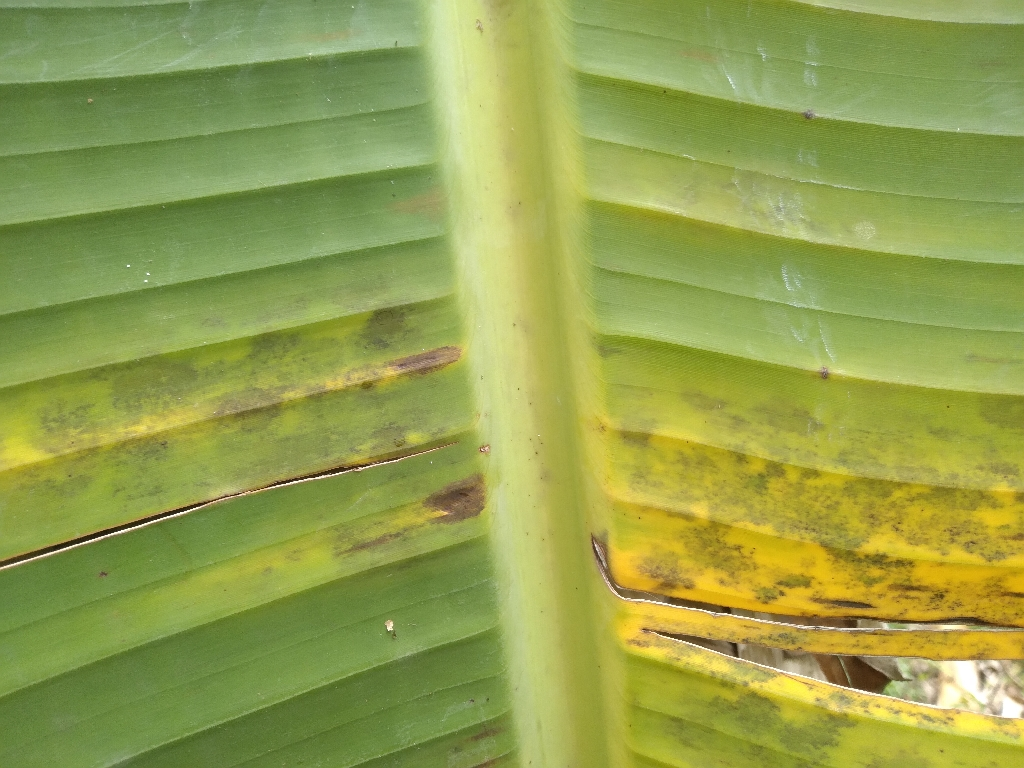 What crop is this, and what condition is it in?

banana, black sigatoka
